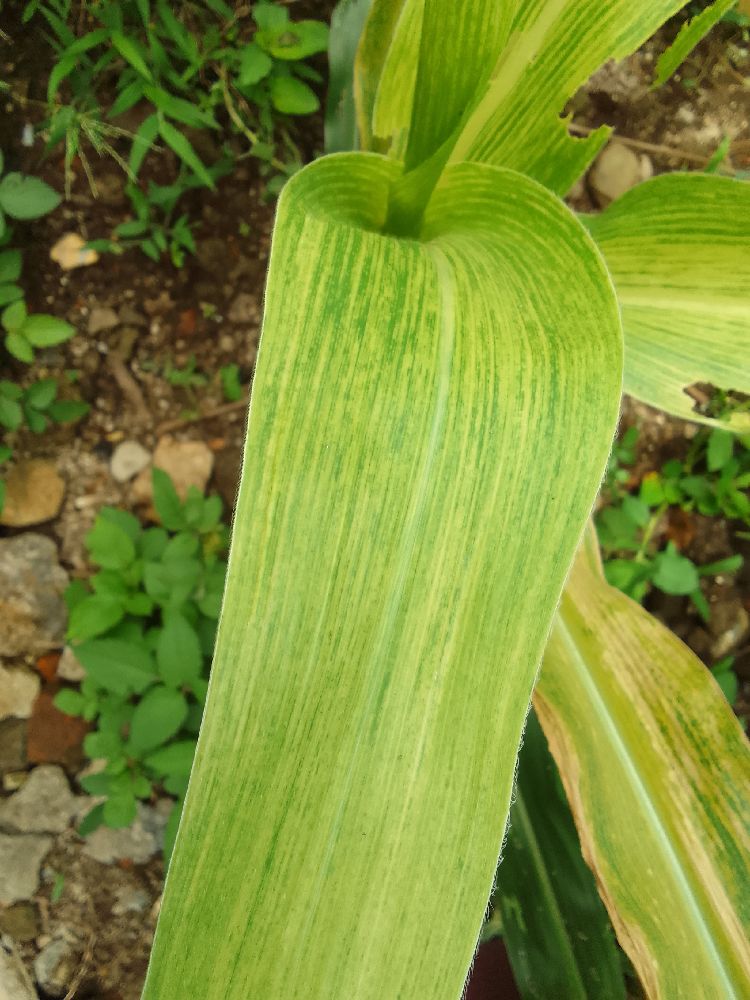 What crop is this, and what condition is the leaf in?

maize, maize lethal necrosis
